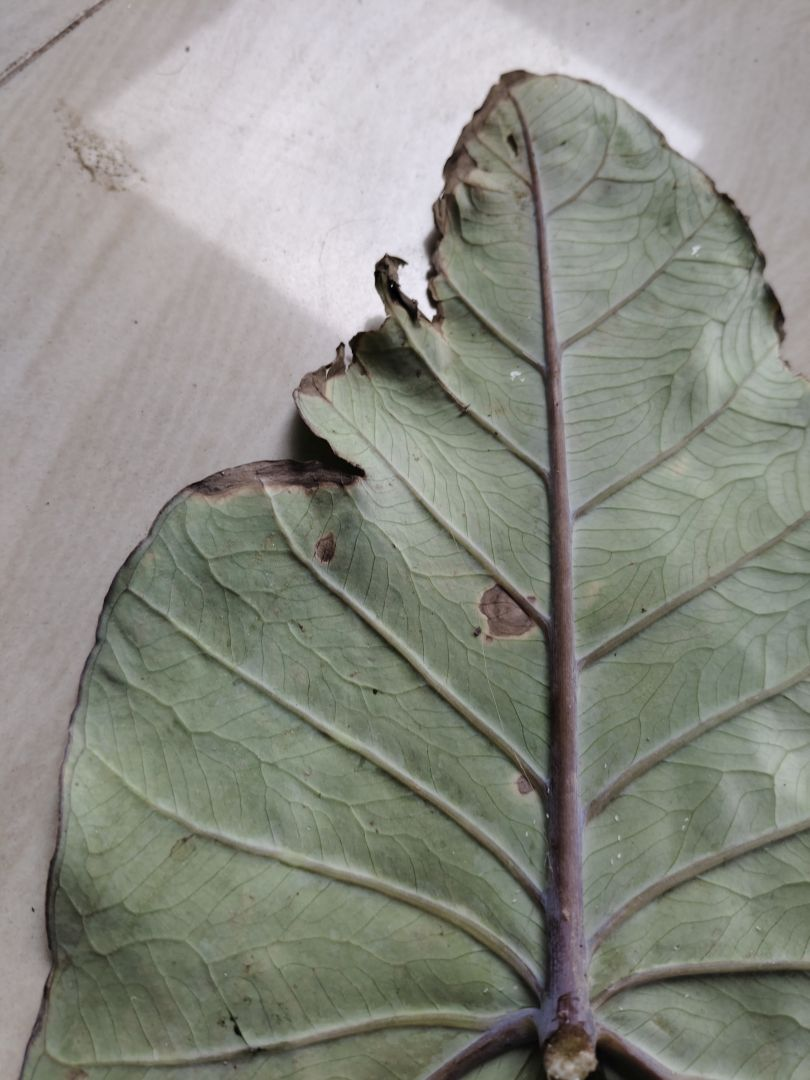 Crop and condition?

taro, leaf blight
